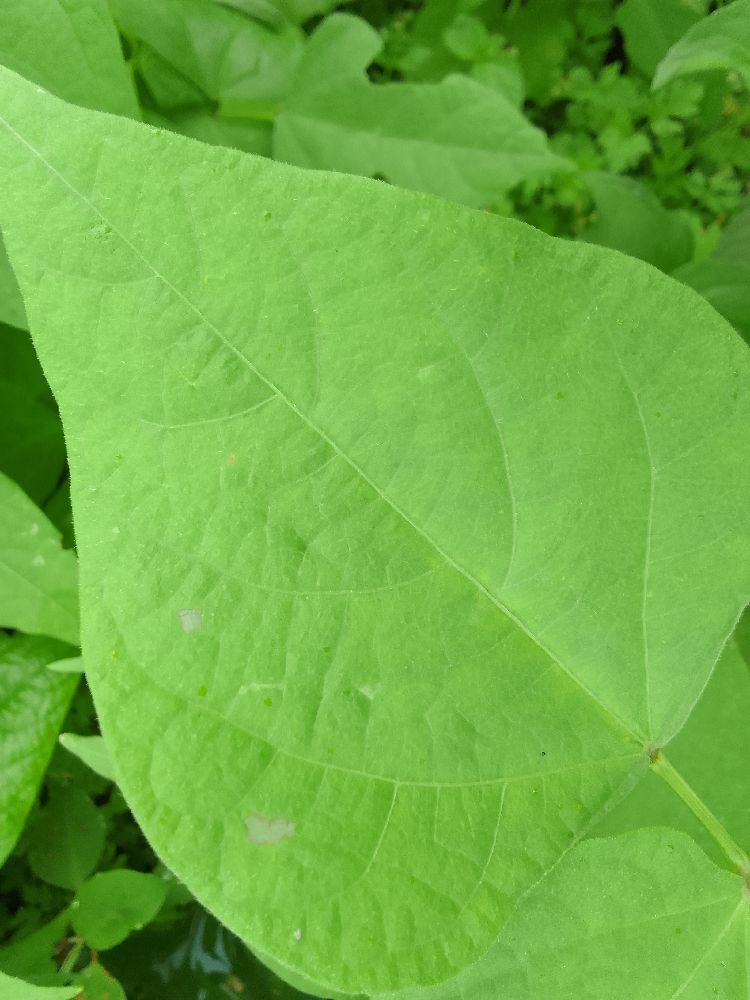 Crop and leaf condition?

common bean, healthy
